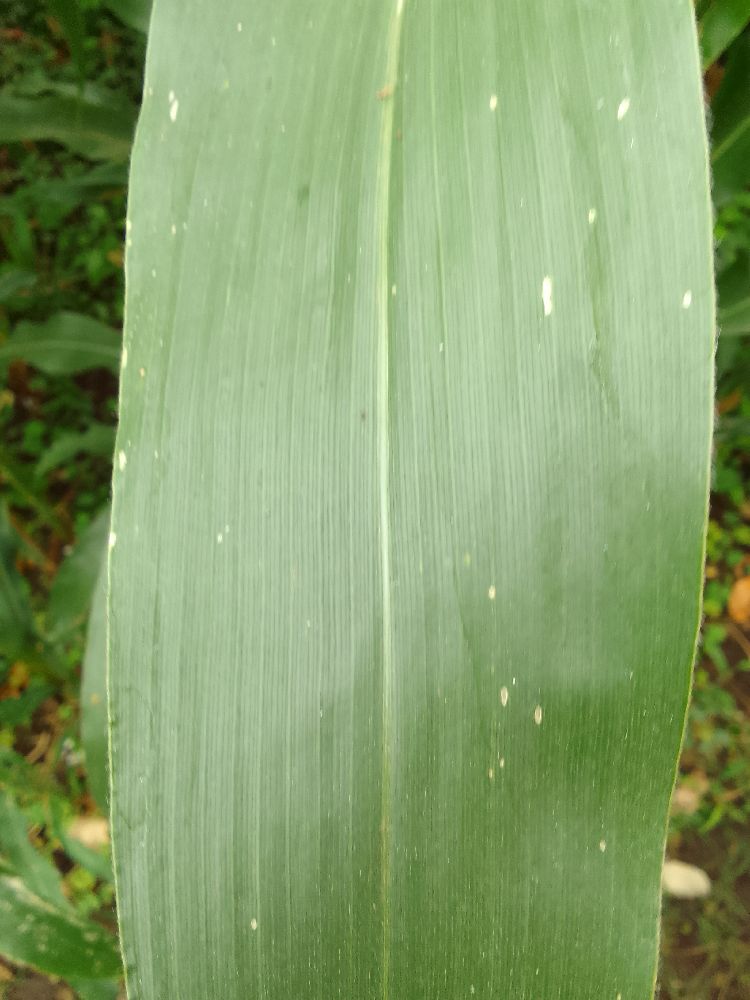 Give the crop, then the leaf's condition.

maize, healthy
